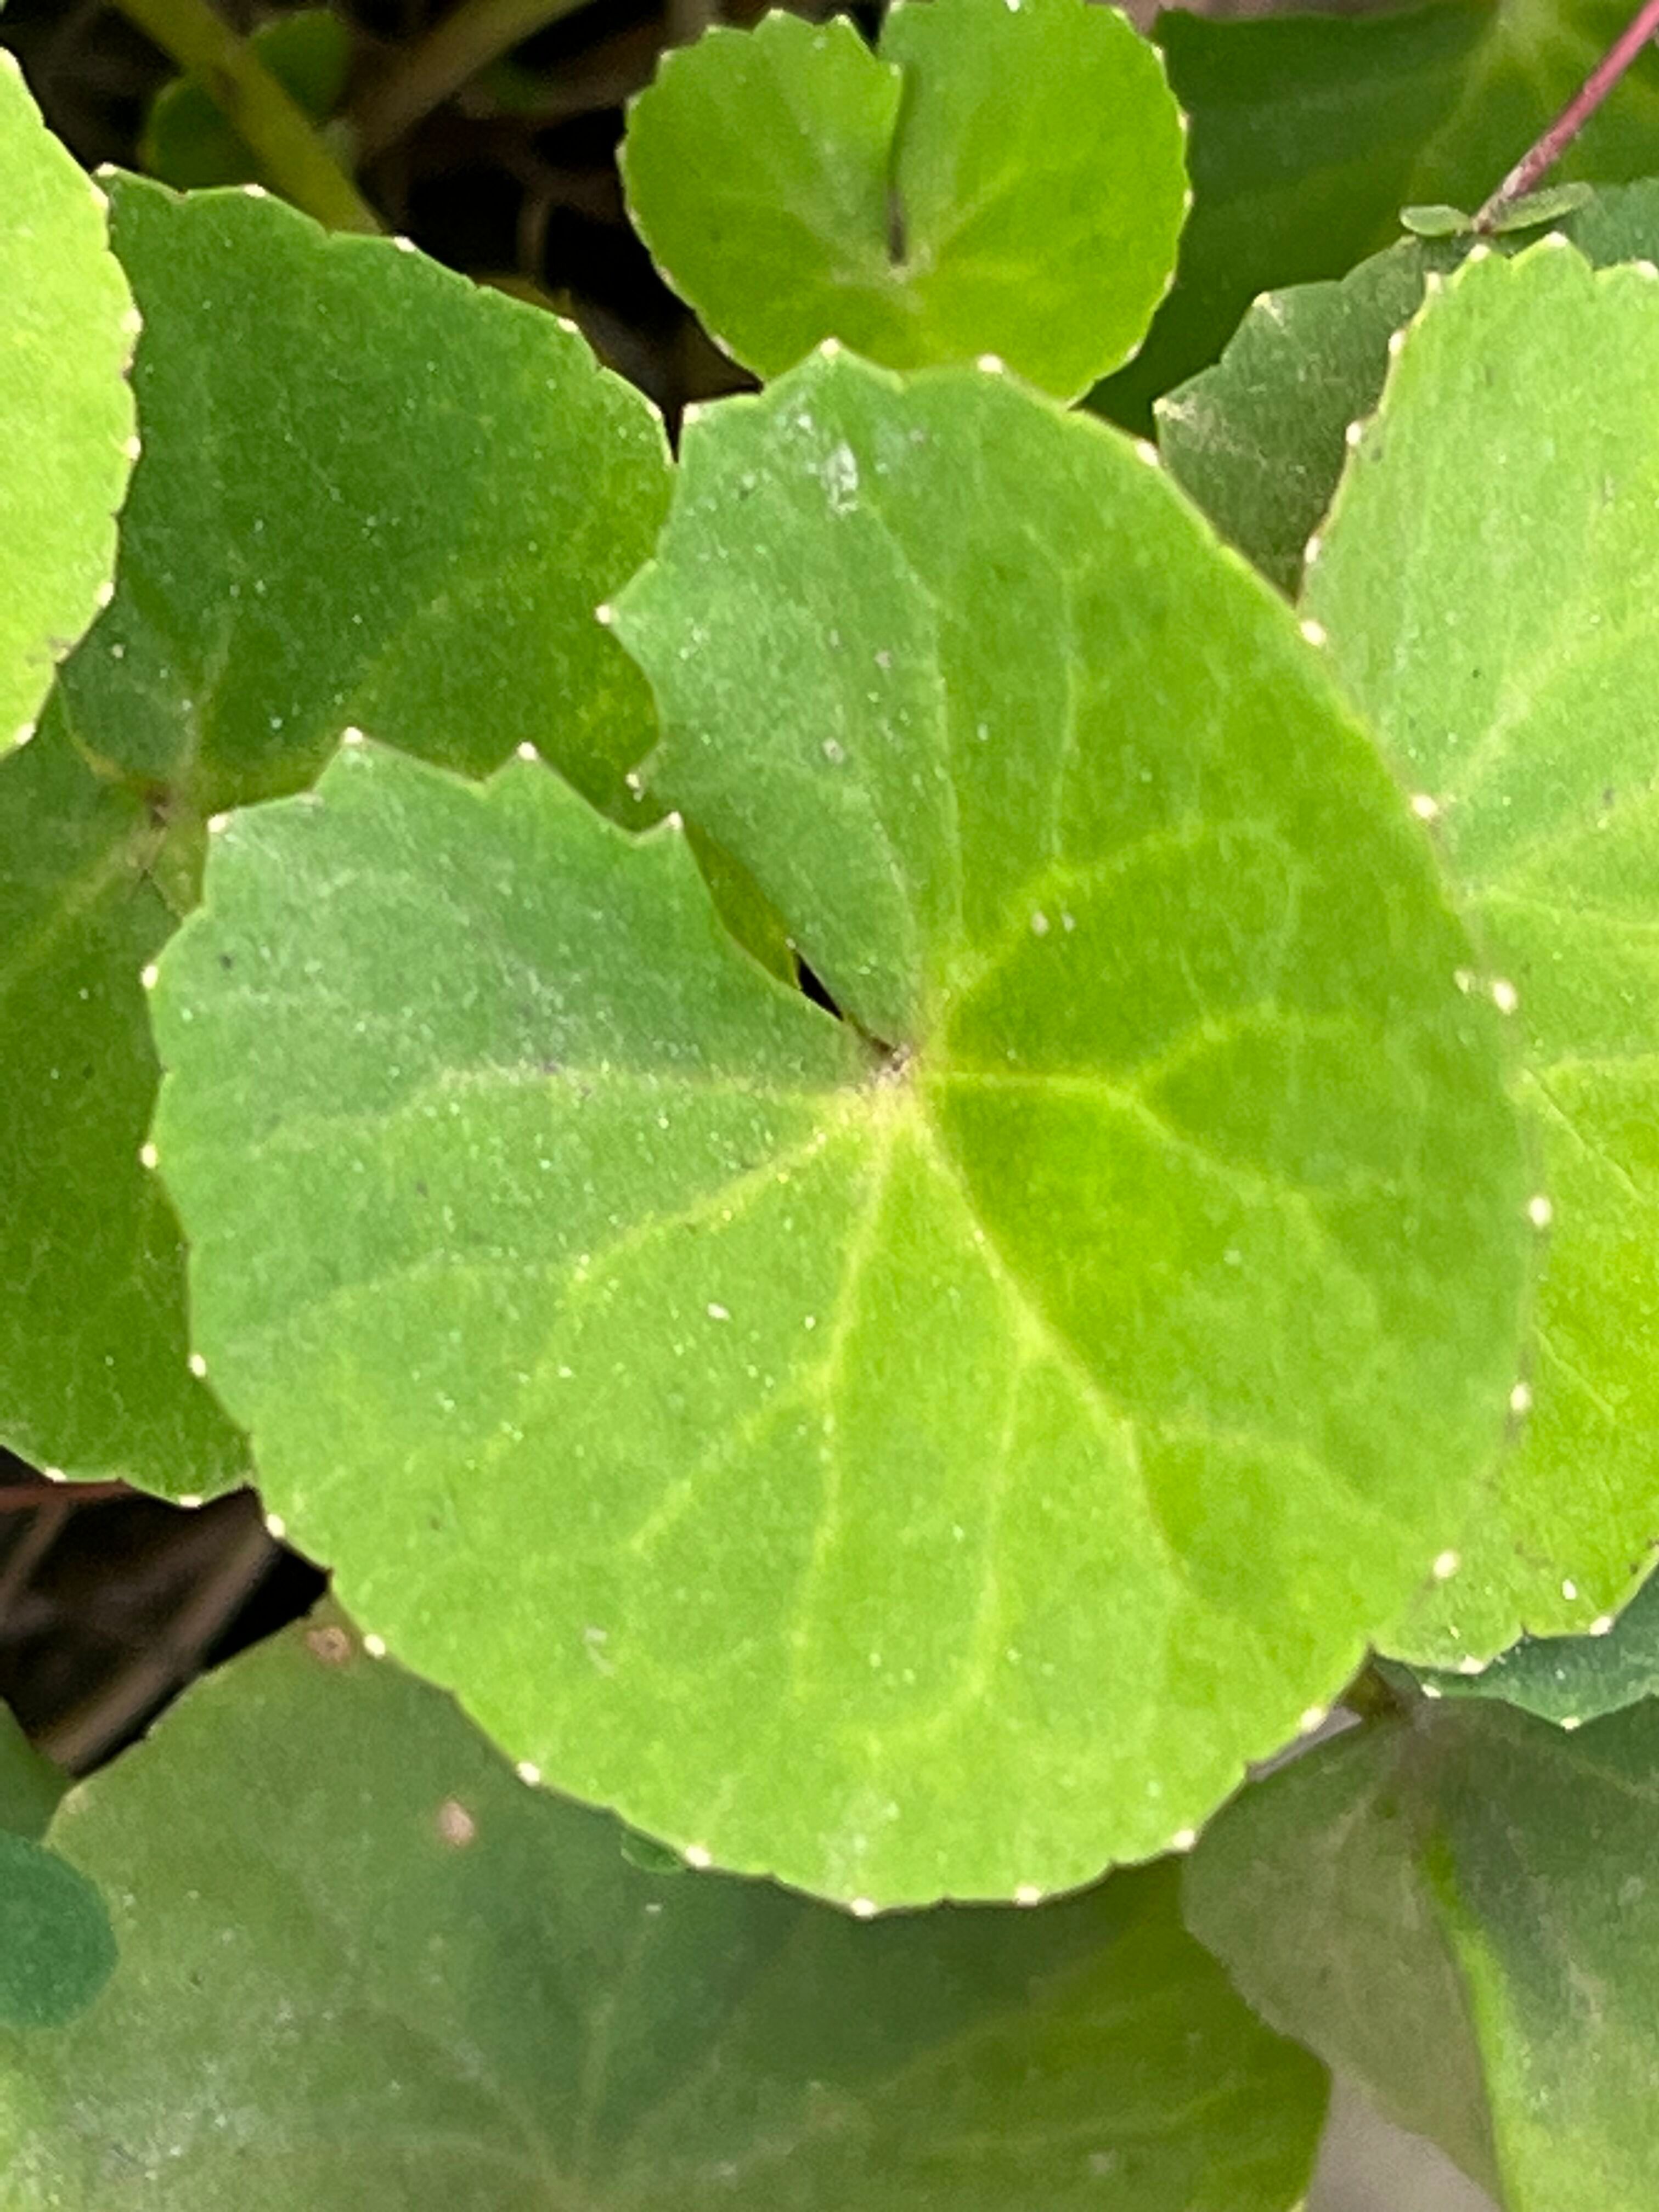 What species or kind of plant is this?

thankuni
